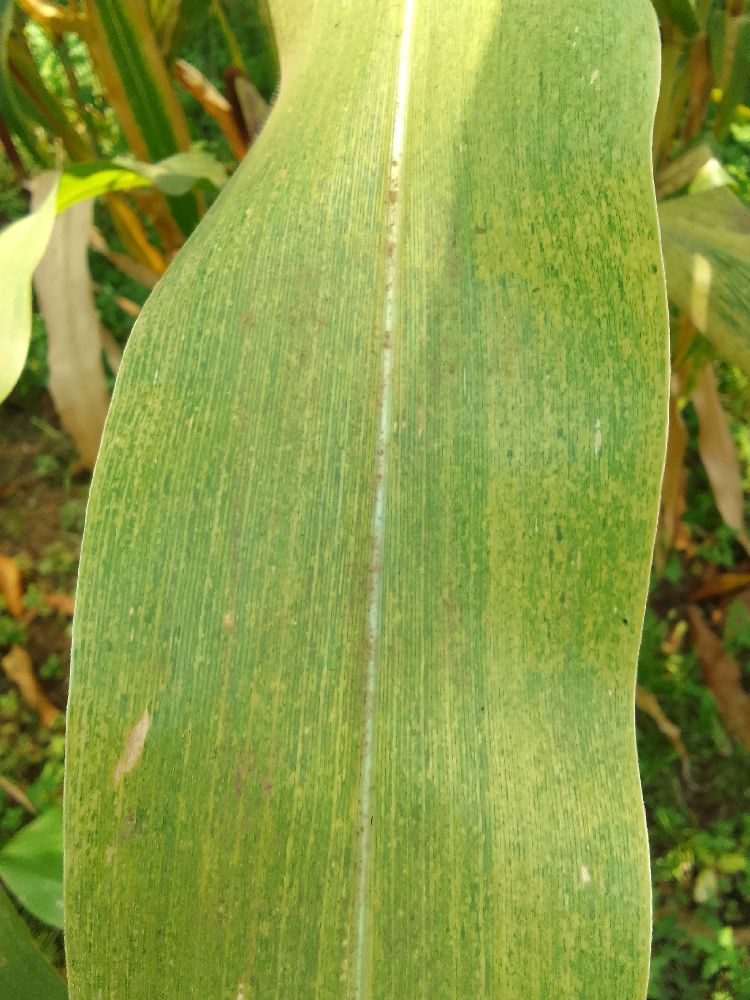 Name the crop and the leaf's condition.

maize, maize lethal necrosis
